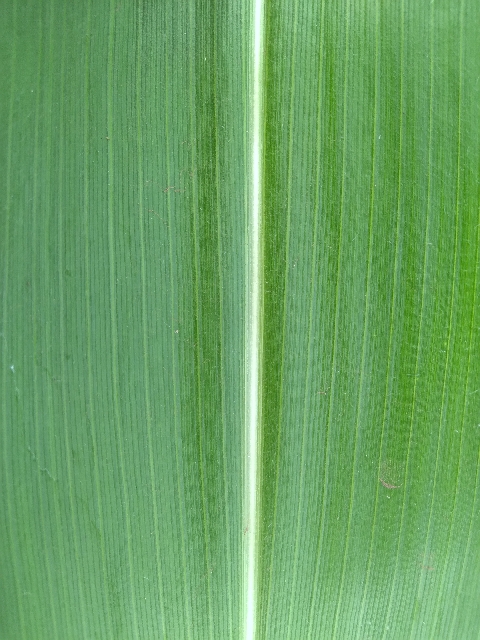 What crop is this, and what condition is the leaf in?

maize, healthy
